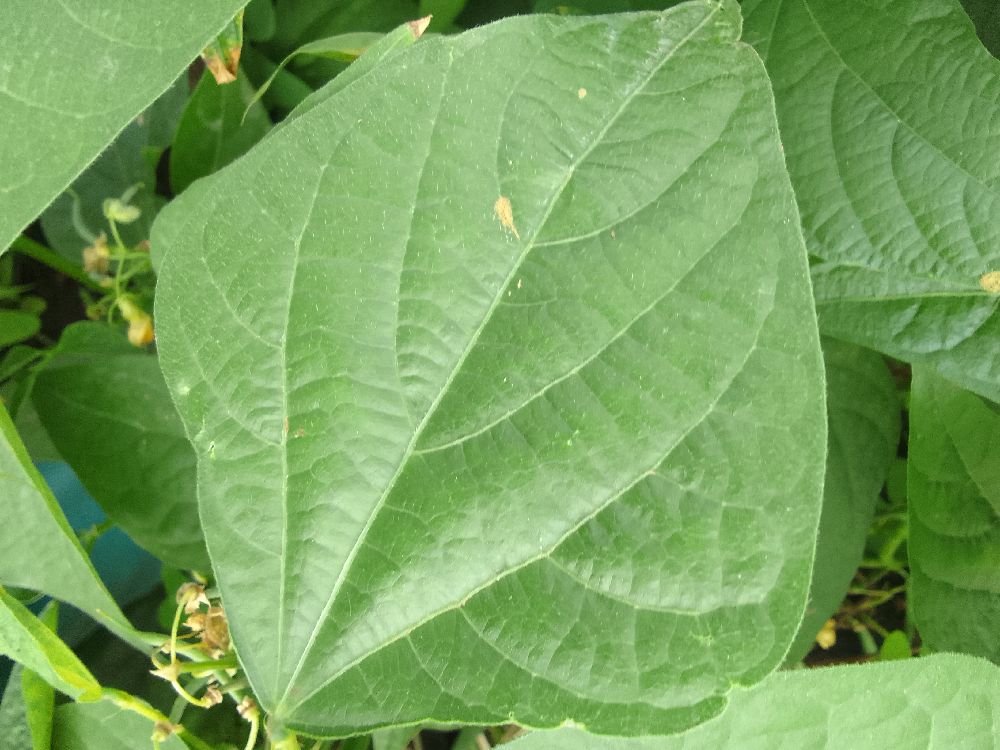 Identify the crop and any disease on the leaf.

common bean, healthy
